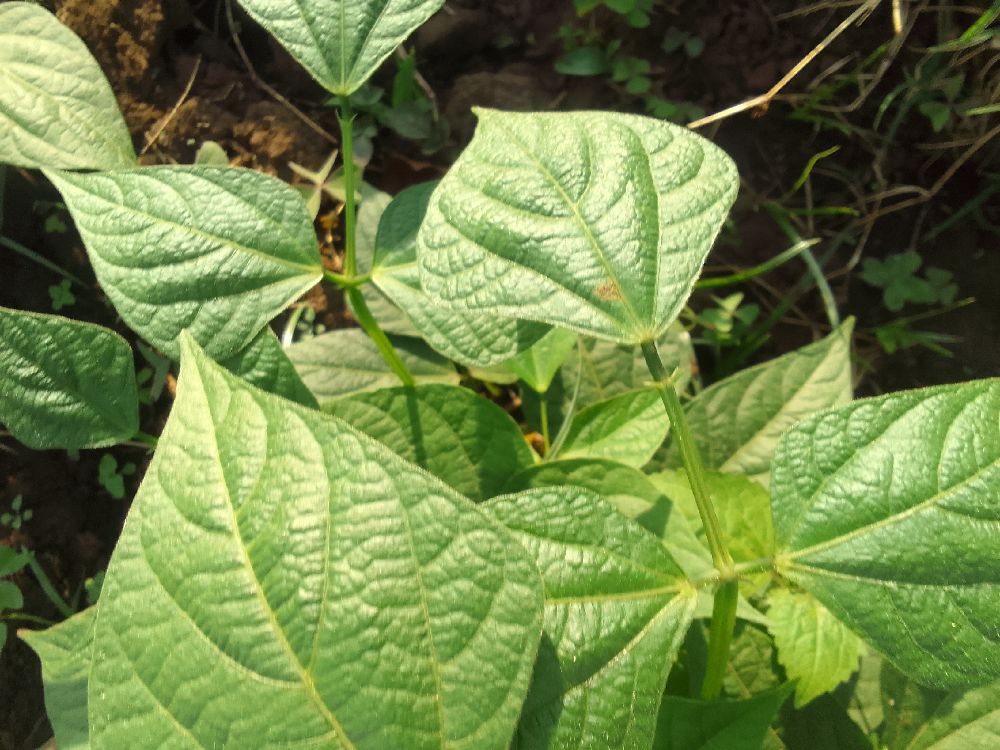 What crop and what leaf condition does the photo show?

common bean, healthy
